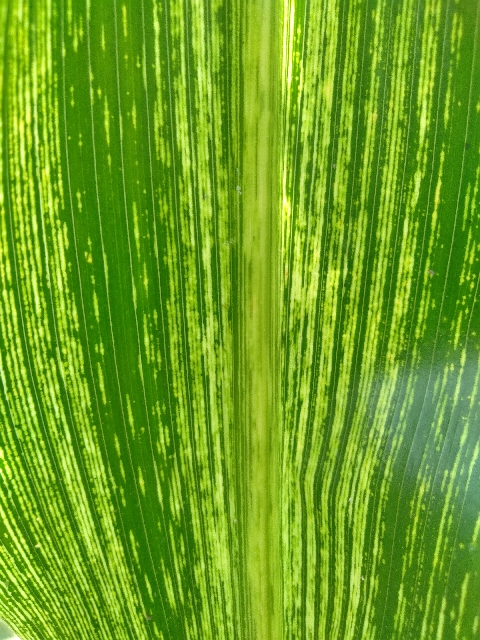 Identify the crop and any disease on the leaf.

maize, maize streak virus
